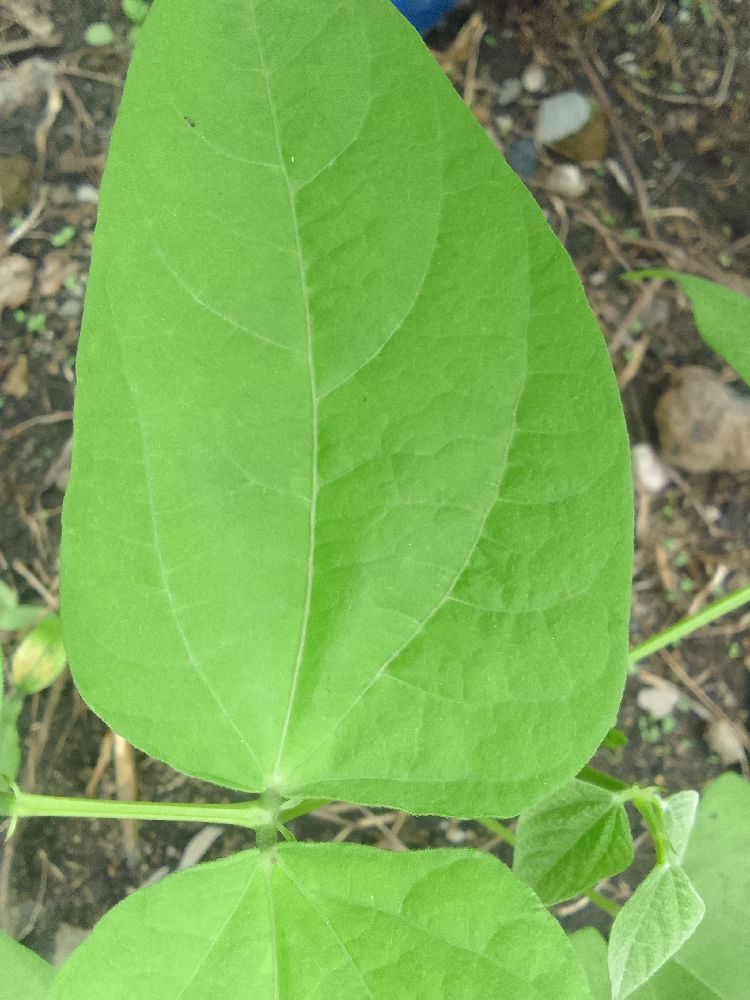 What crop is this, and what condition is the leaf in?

common bean, healthy
